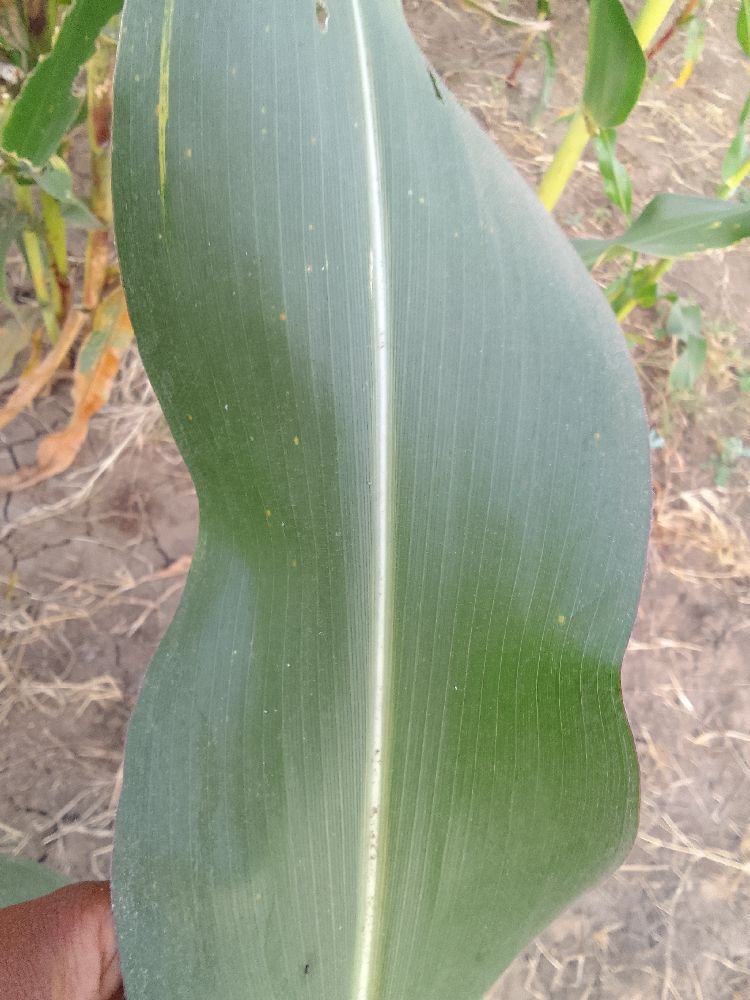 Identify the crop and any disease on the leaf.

maize, healthy
